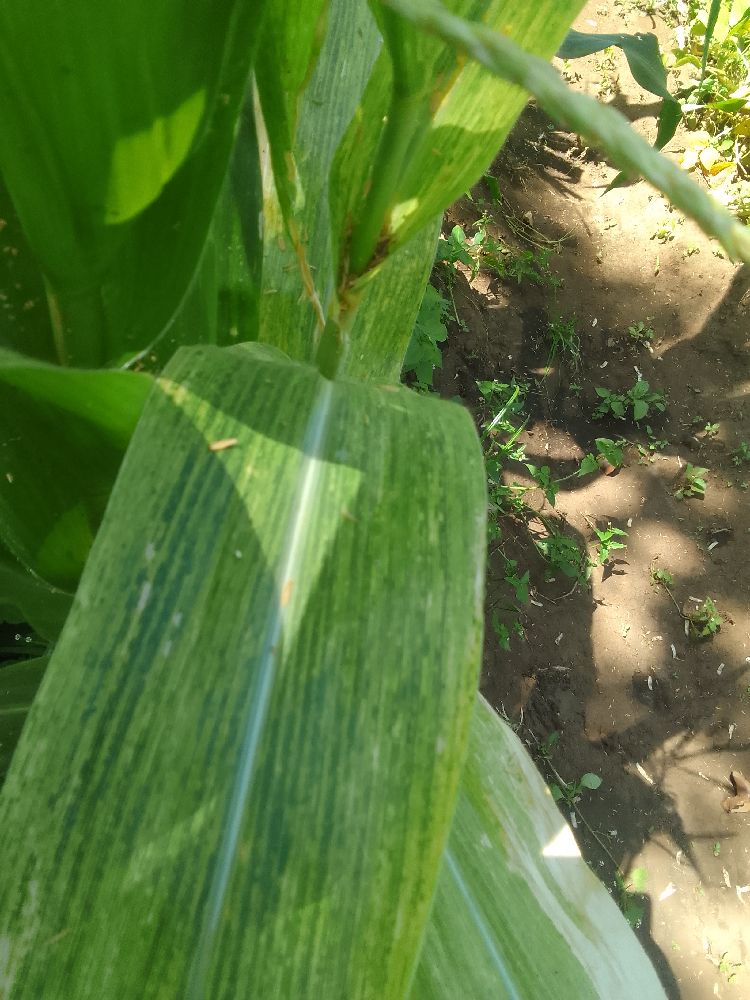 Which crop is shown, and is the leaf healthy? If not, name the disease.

maize, maize lethal necrosis
